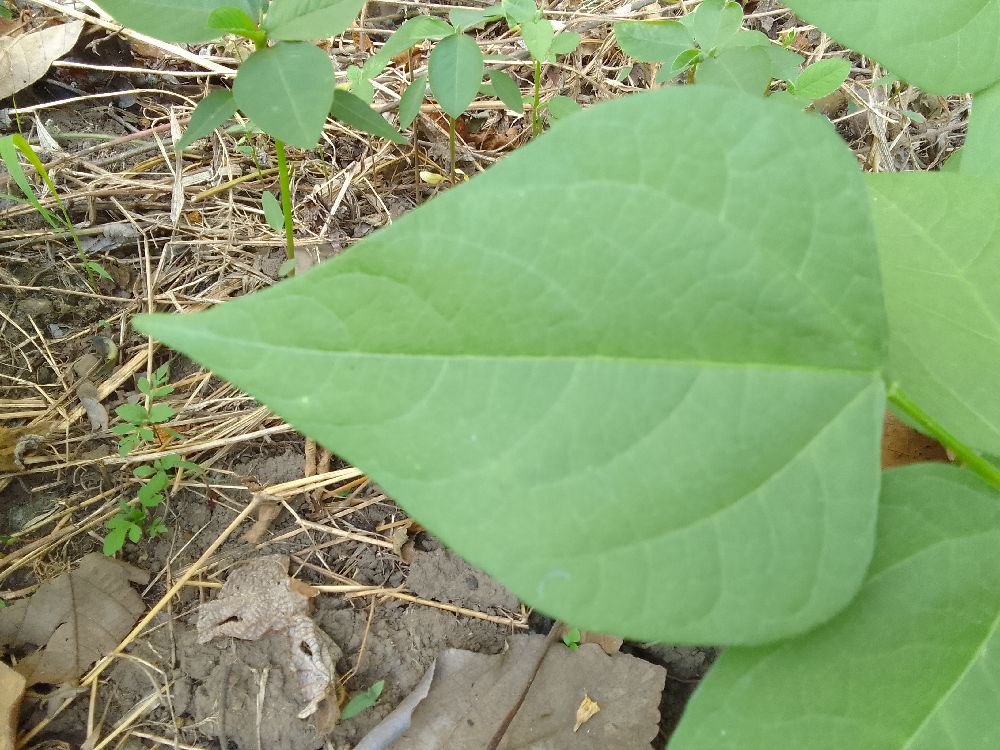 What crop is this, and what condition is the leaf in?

common bean, healthy
